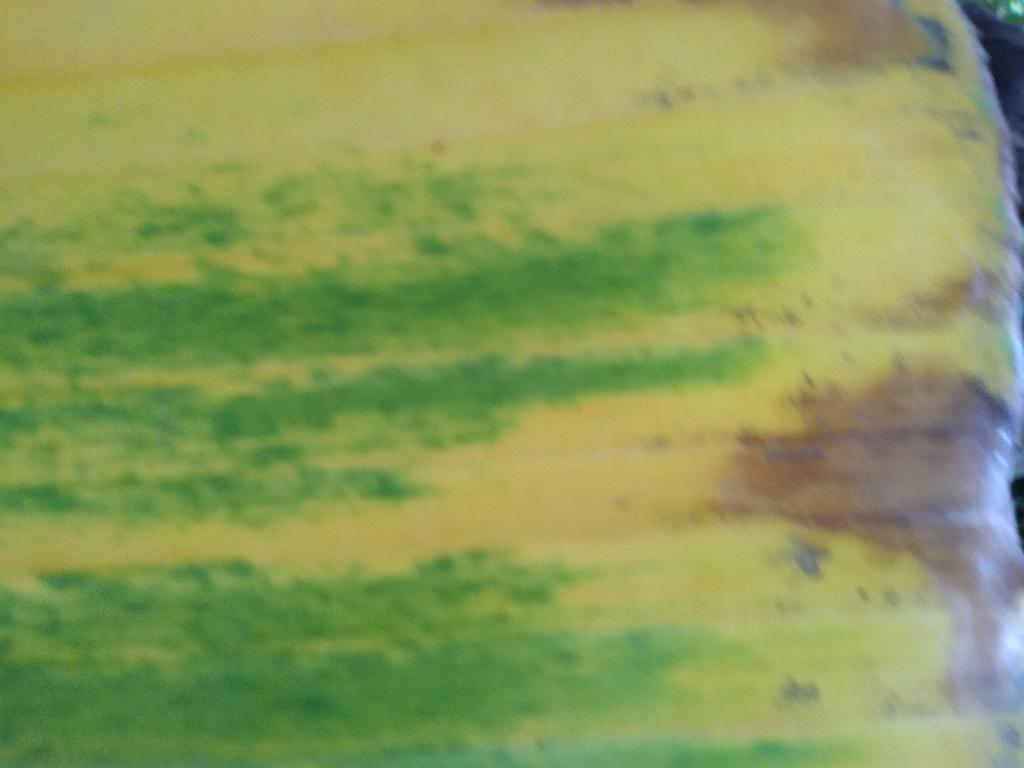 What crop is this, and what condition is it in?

banana, fusarium wilt race 1
